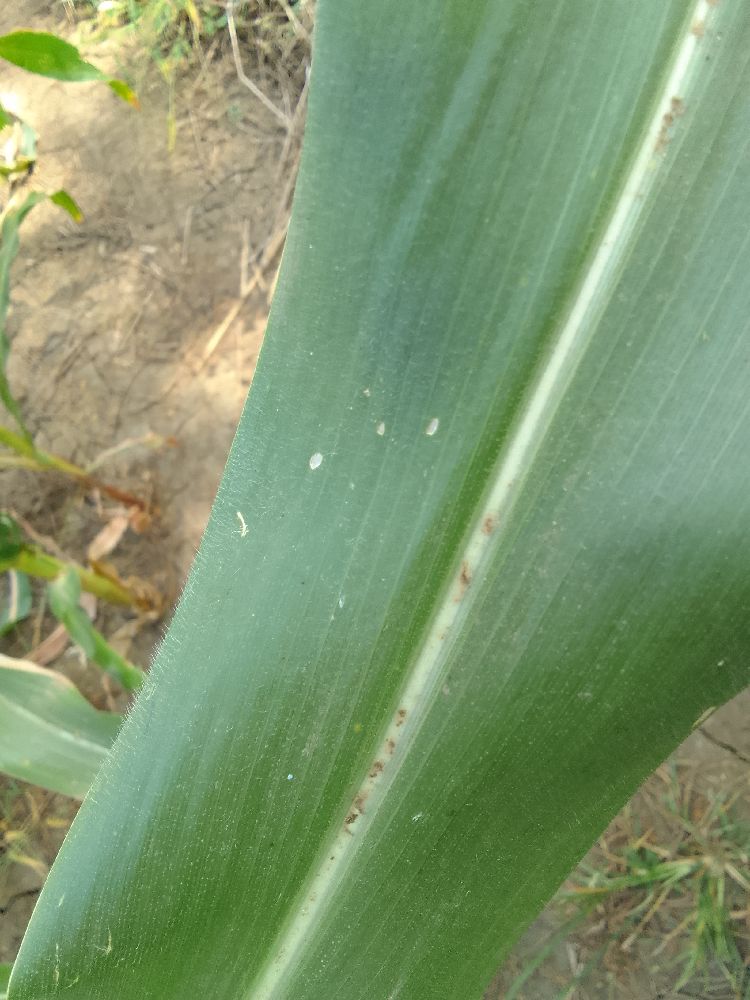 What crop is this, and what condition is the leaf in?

maize, healthy
